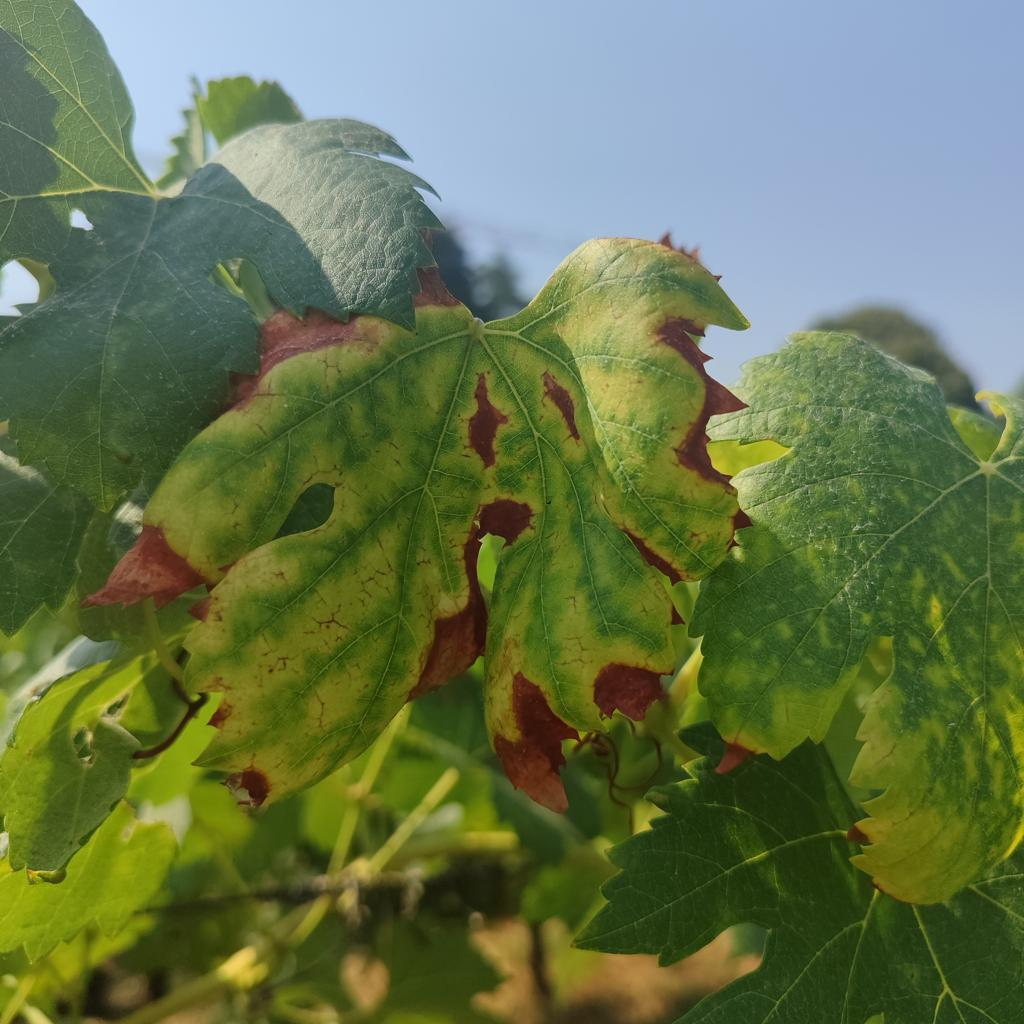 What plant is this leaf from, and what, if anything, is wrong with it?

grapevine, esca complex
